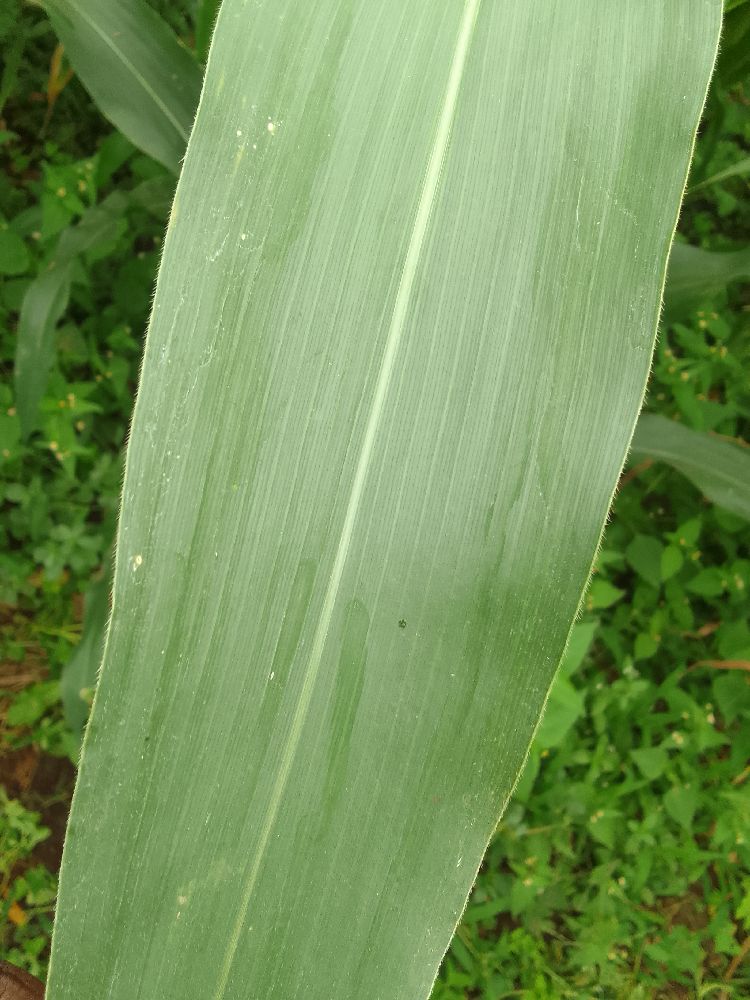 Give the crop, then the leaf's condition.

maize, healthy
